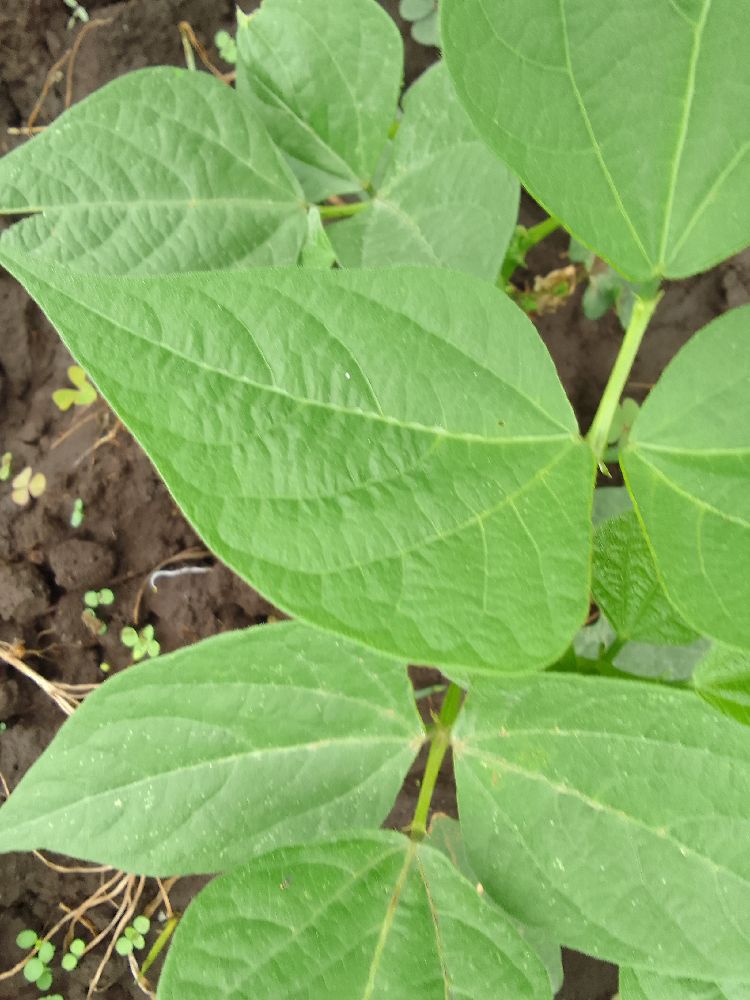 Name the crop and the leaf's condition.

common bean, healthy
